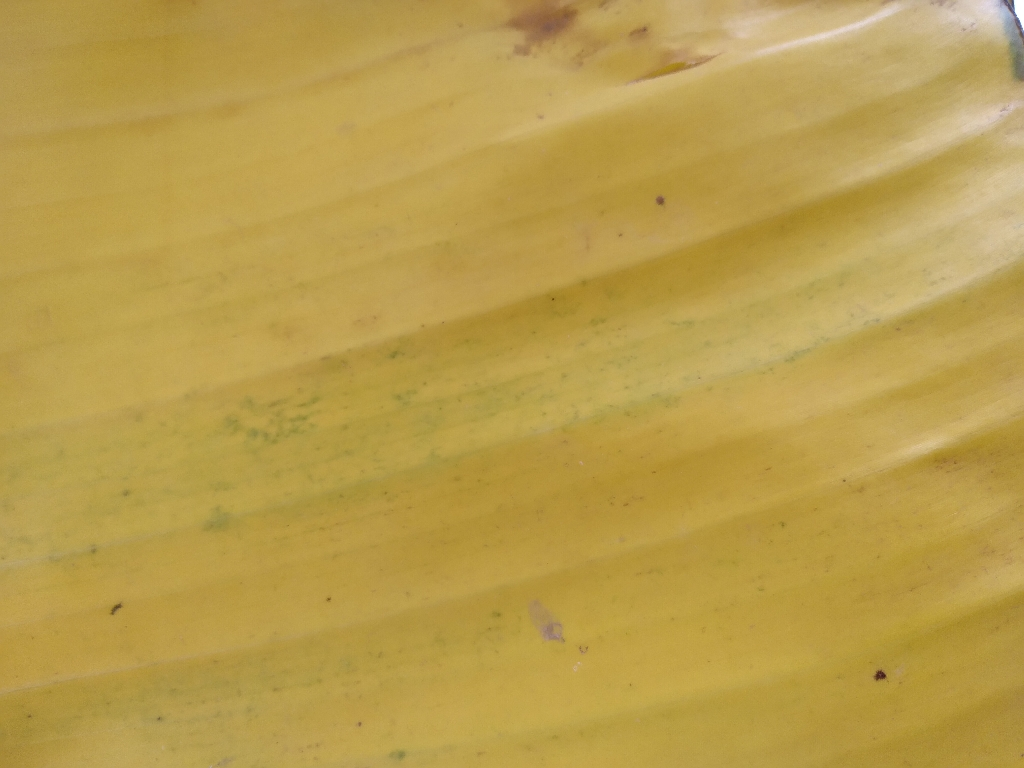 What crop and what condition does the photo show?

banana, fusarium wilt race 1
